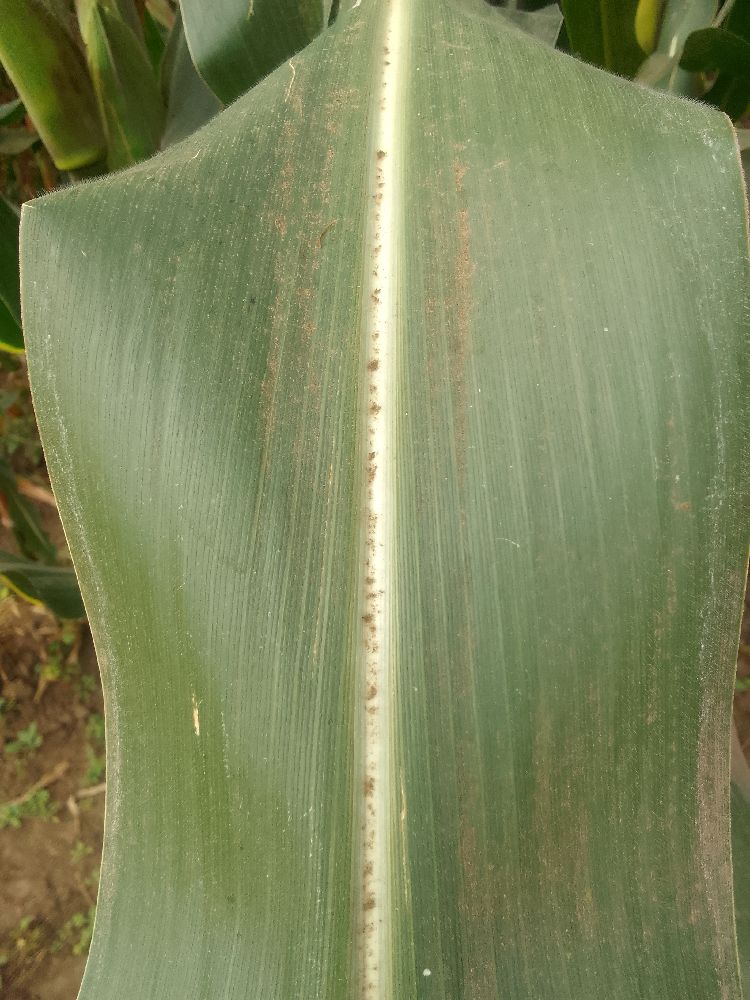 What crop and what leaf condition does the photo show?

maize, healthy
